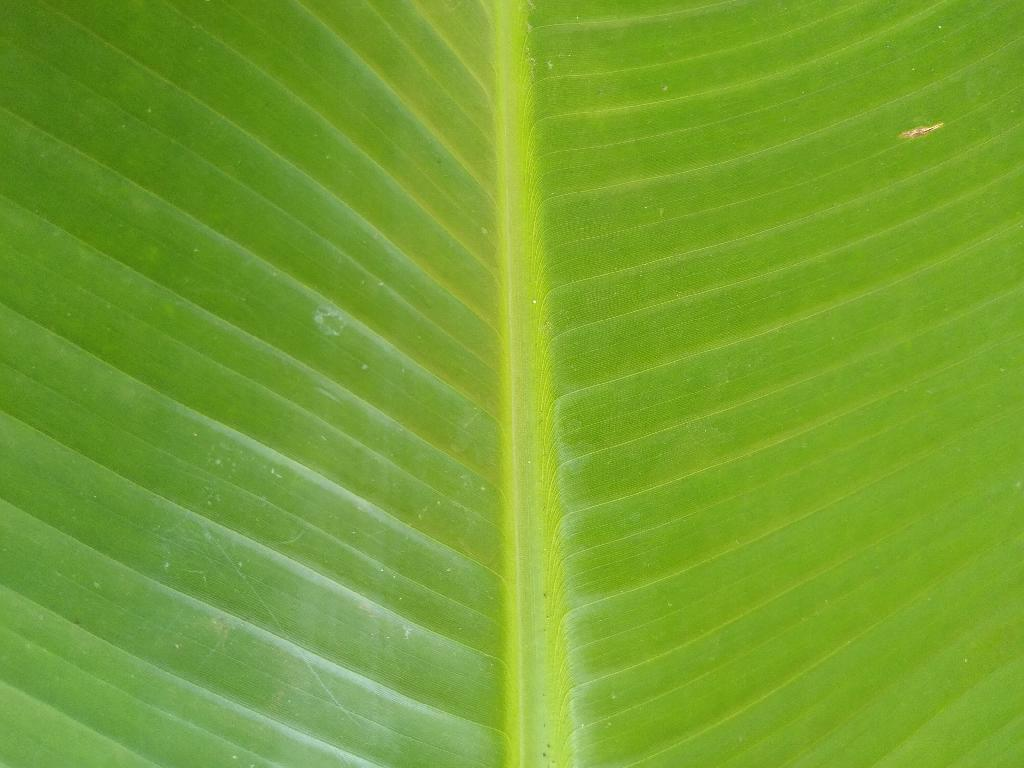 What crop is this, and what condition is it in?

banana, healthy
